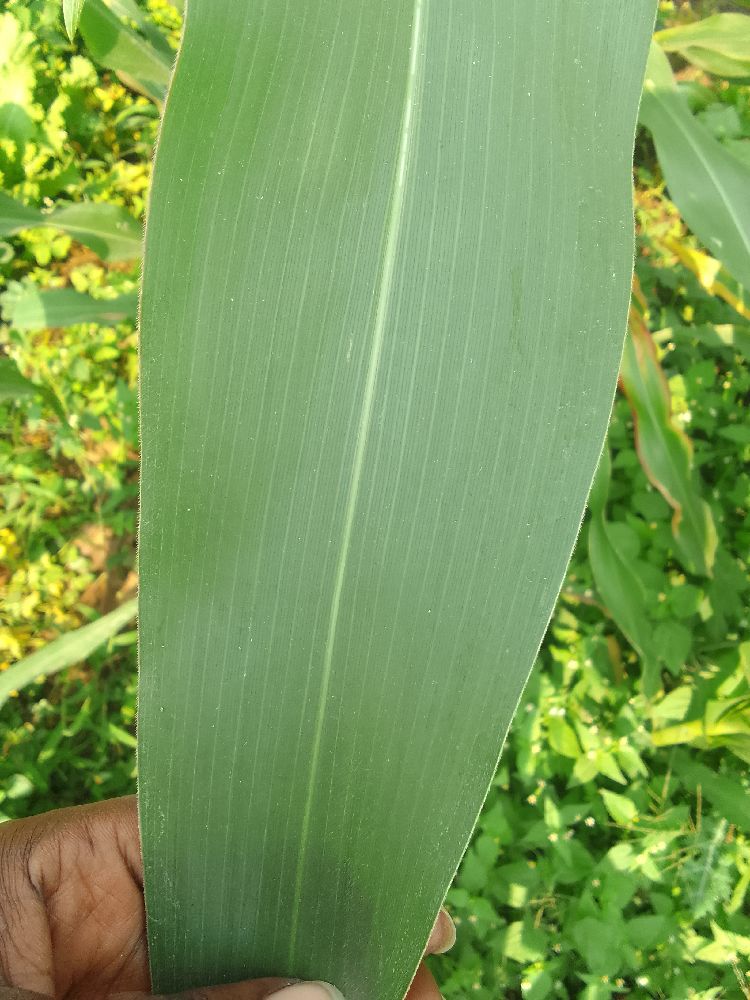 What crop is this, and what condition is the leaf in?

maize, healthy
